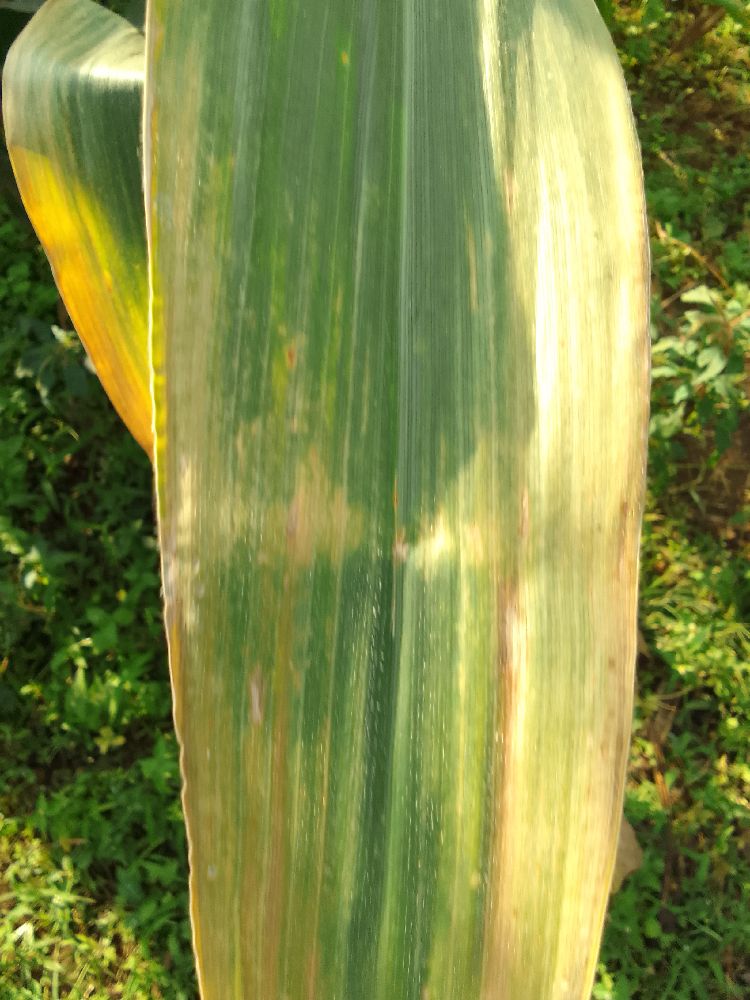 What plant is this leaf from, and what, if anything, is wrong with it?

maize, maize lethal necrosis
